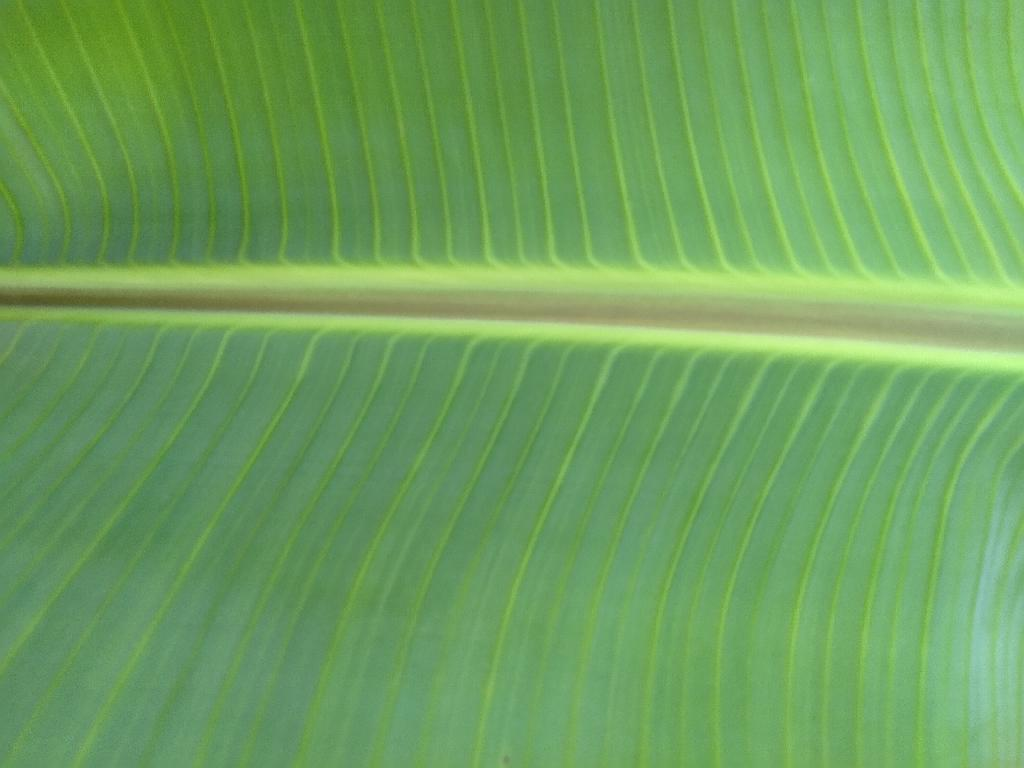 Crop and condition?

banana, healthy
